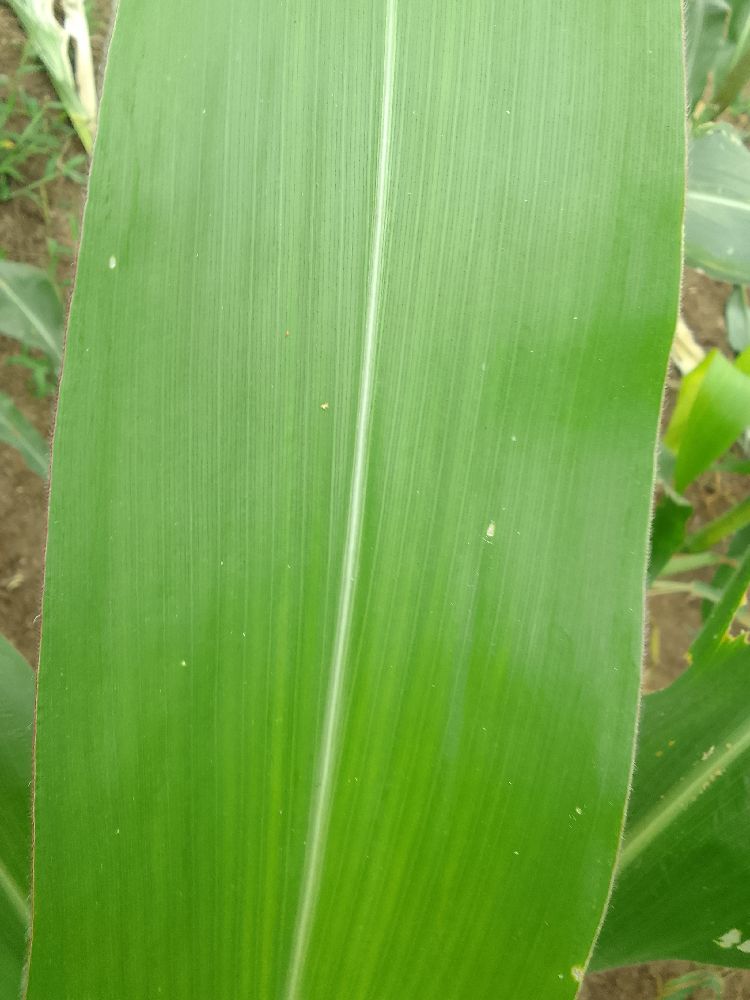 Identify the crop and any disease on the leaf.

maize, healthy
